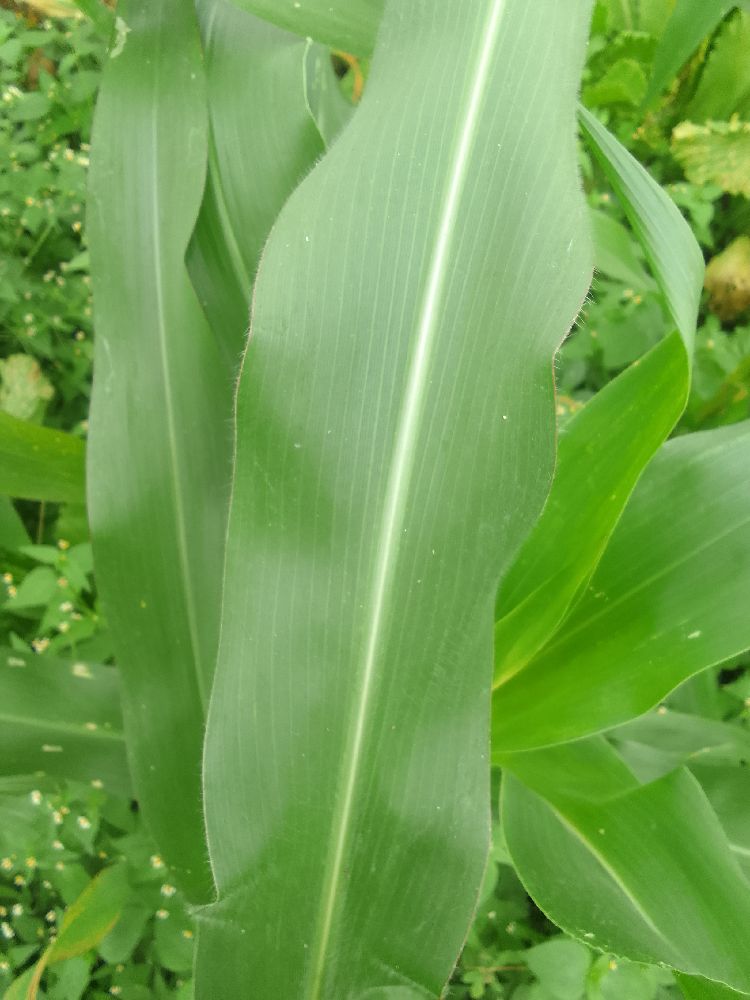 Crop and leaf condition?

maize, healthy
